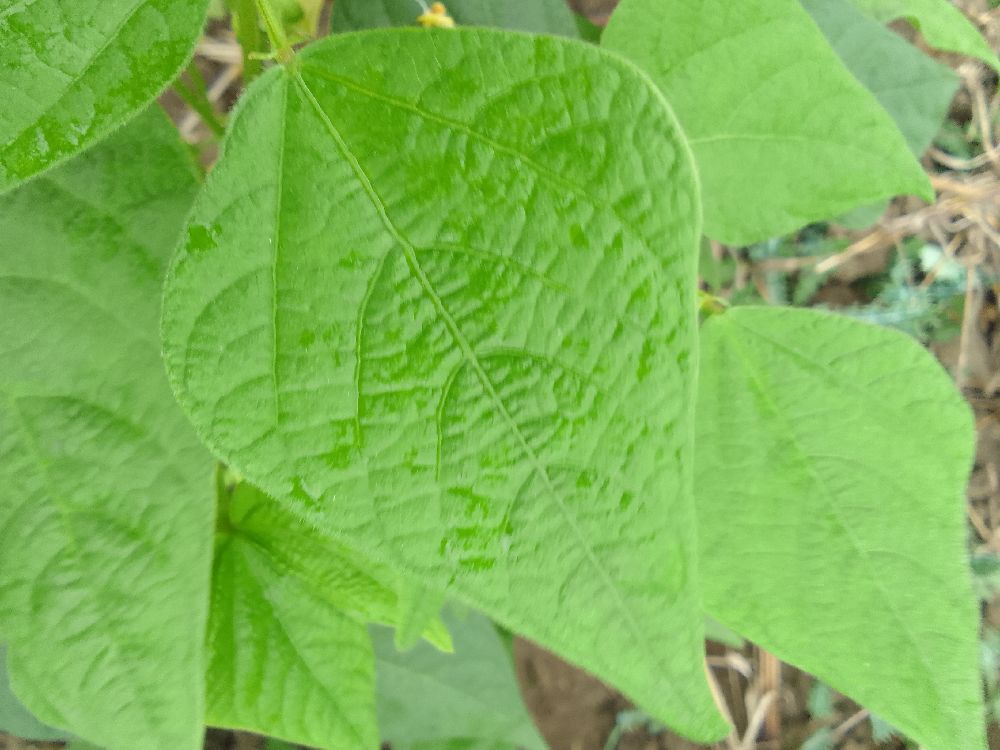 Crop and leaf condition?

common bean, healthy
